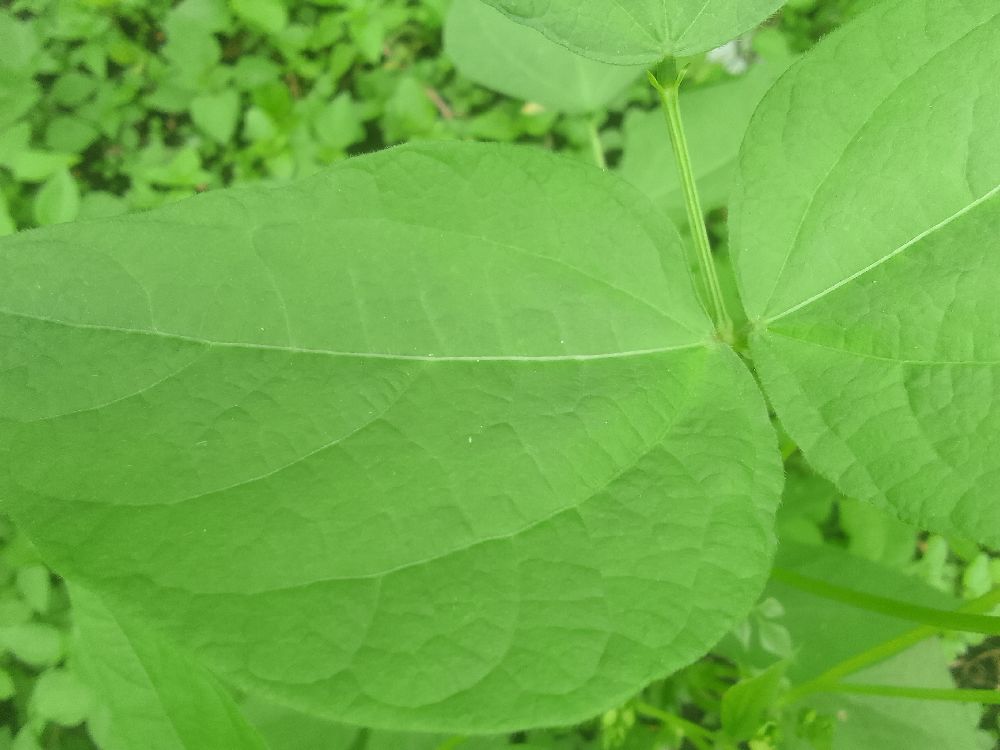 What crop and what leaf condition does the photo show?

common bean, healthy
